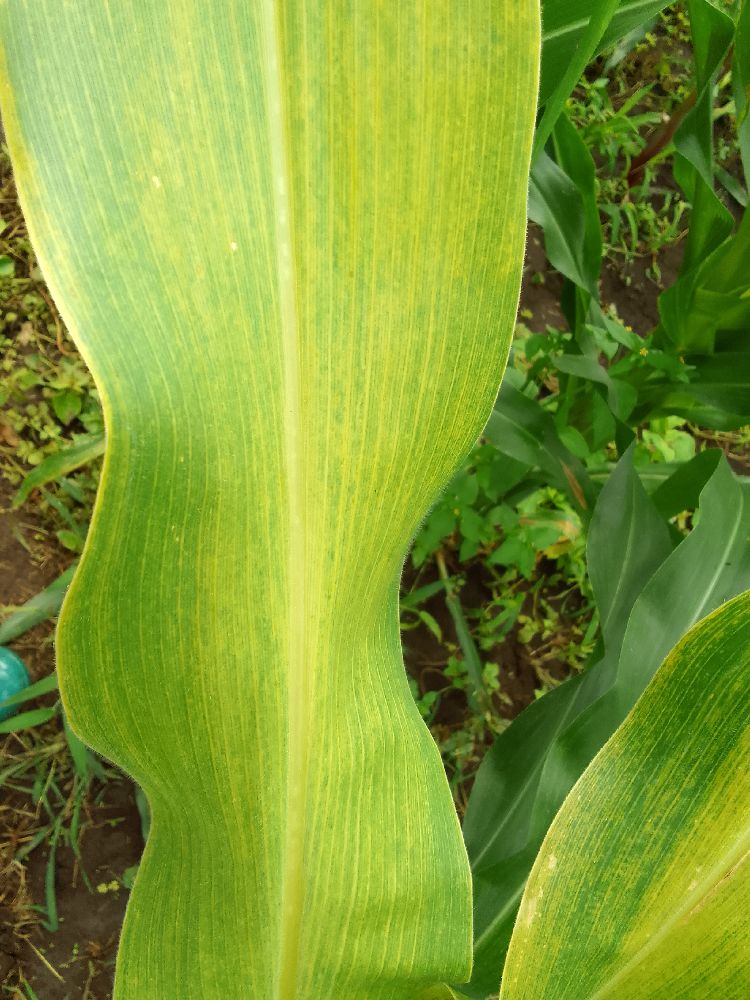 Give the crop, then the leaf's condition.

maize, maize lethal necrosis
